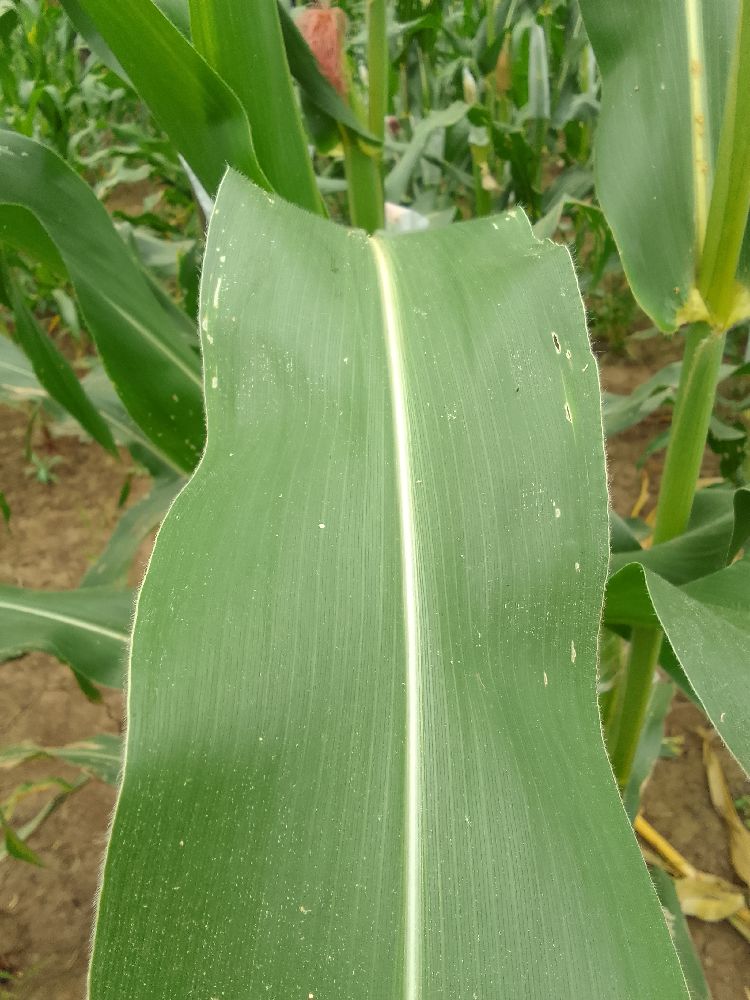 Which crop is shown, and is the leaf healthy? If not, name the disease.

maize, healthy
